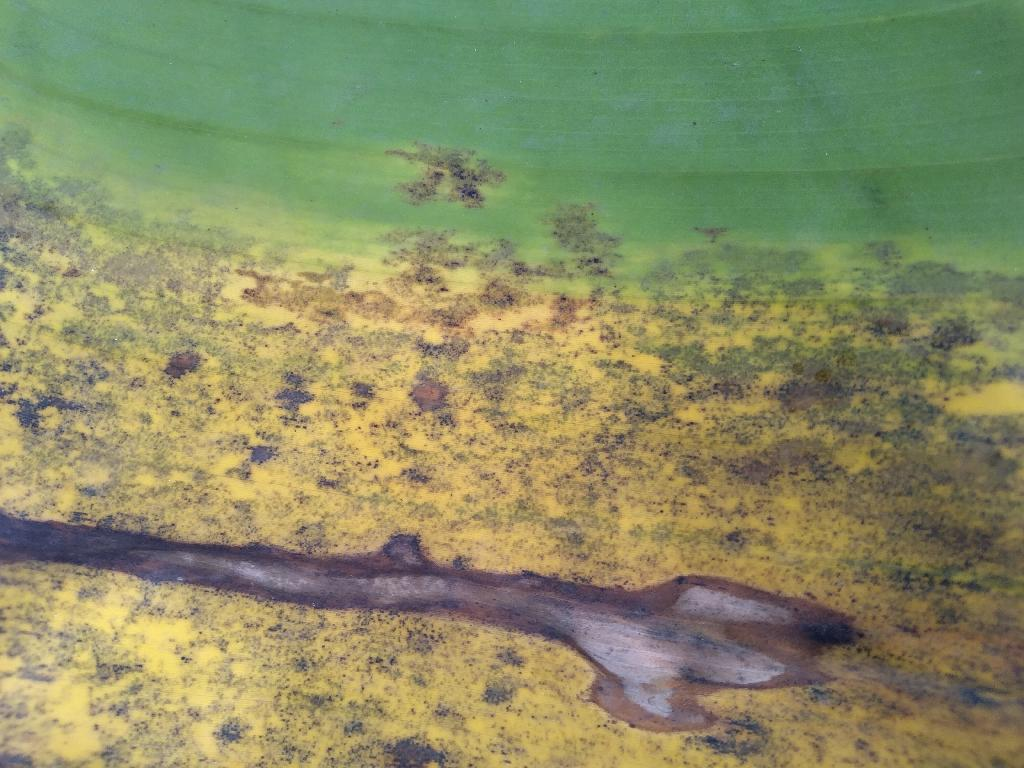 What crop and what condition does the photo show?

banana, black sigatoka
